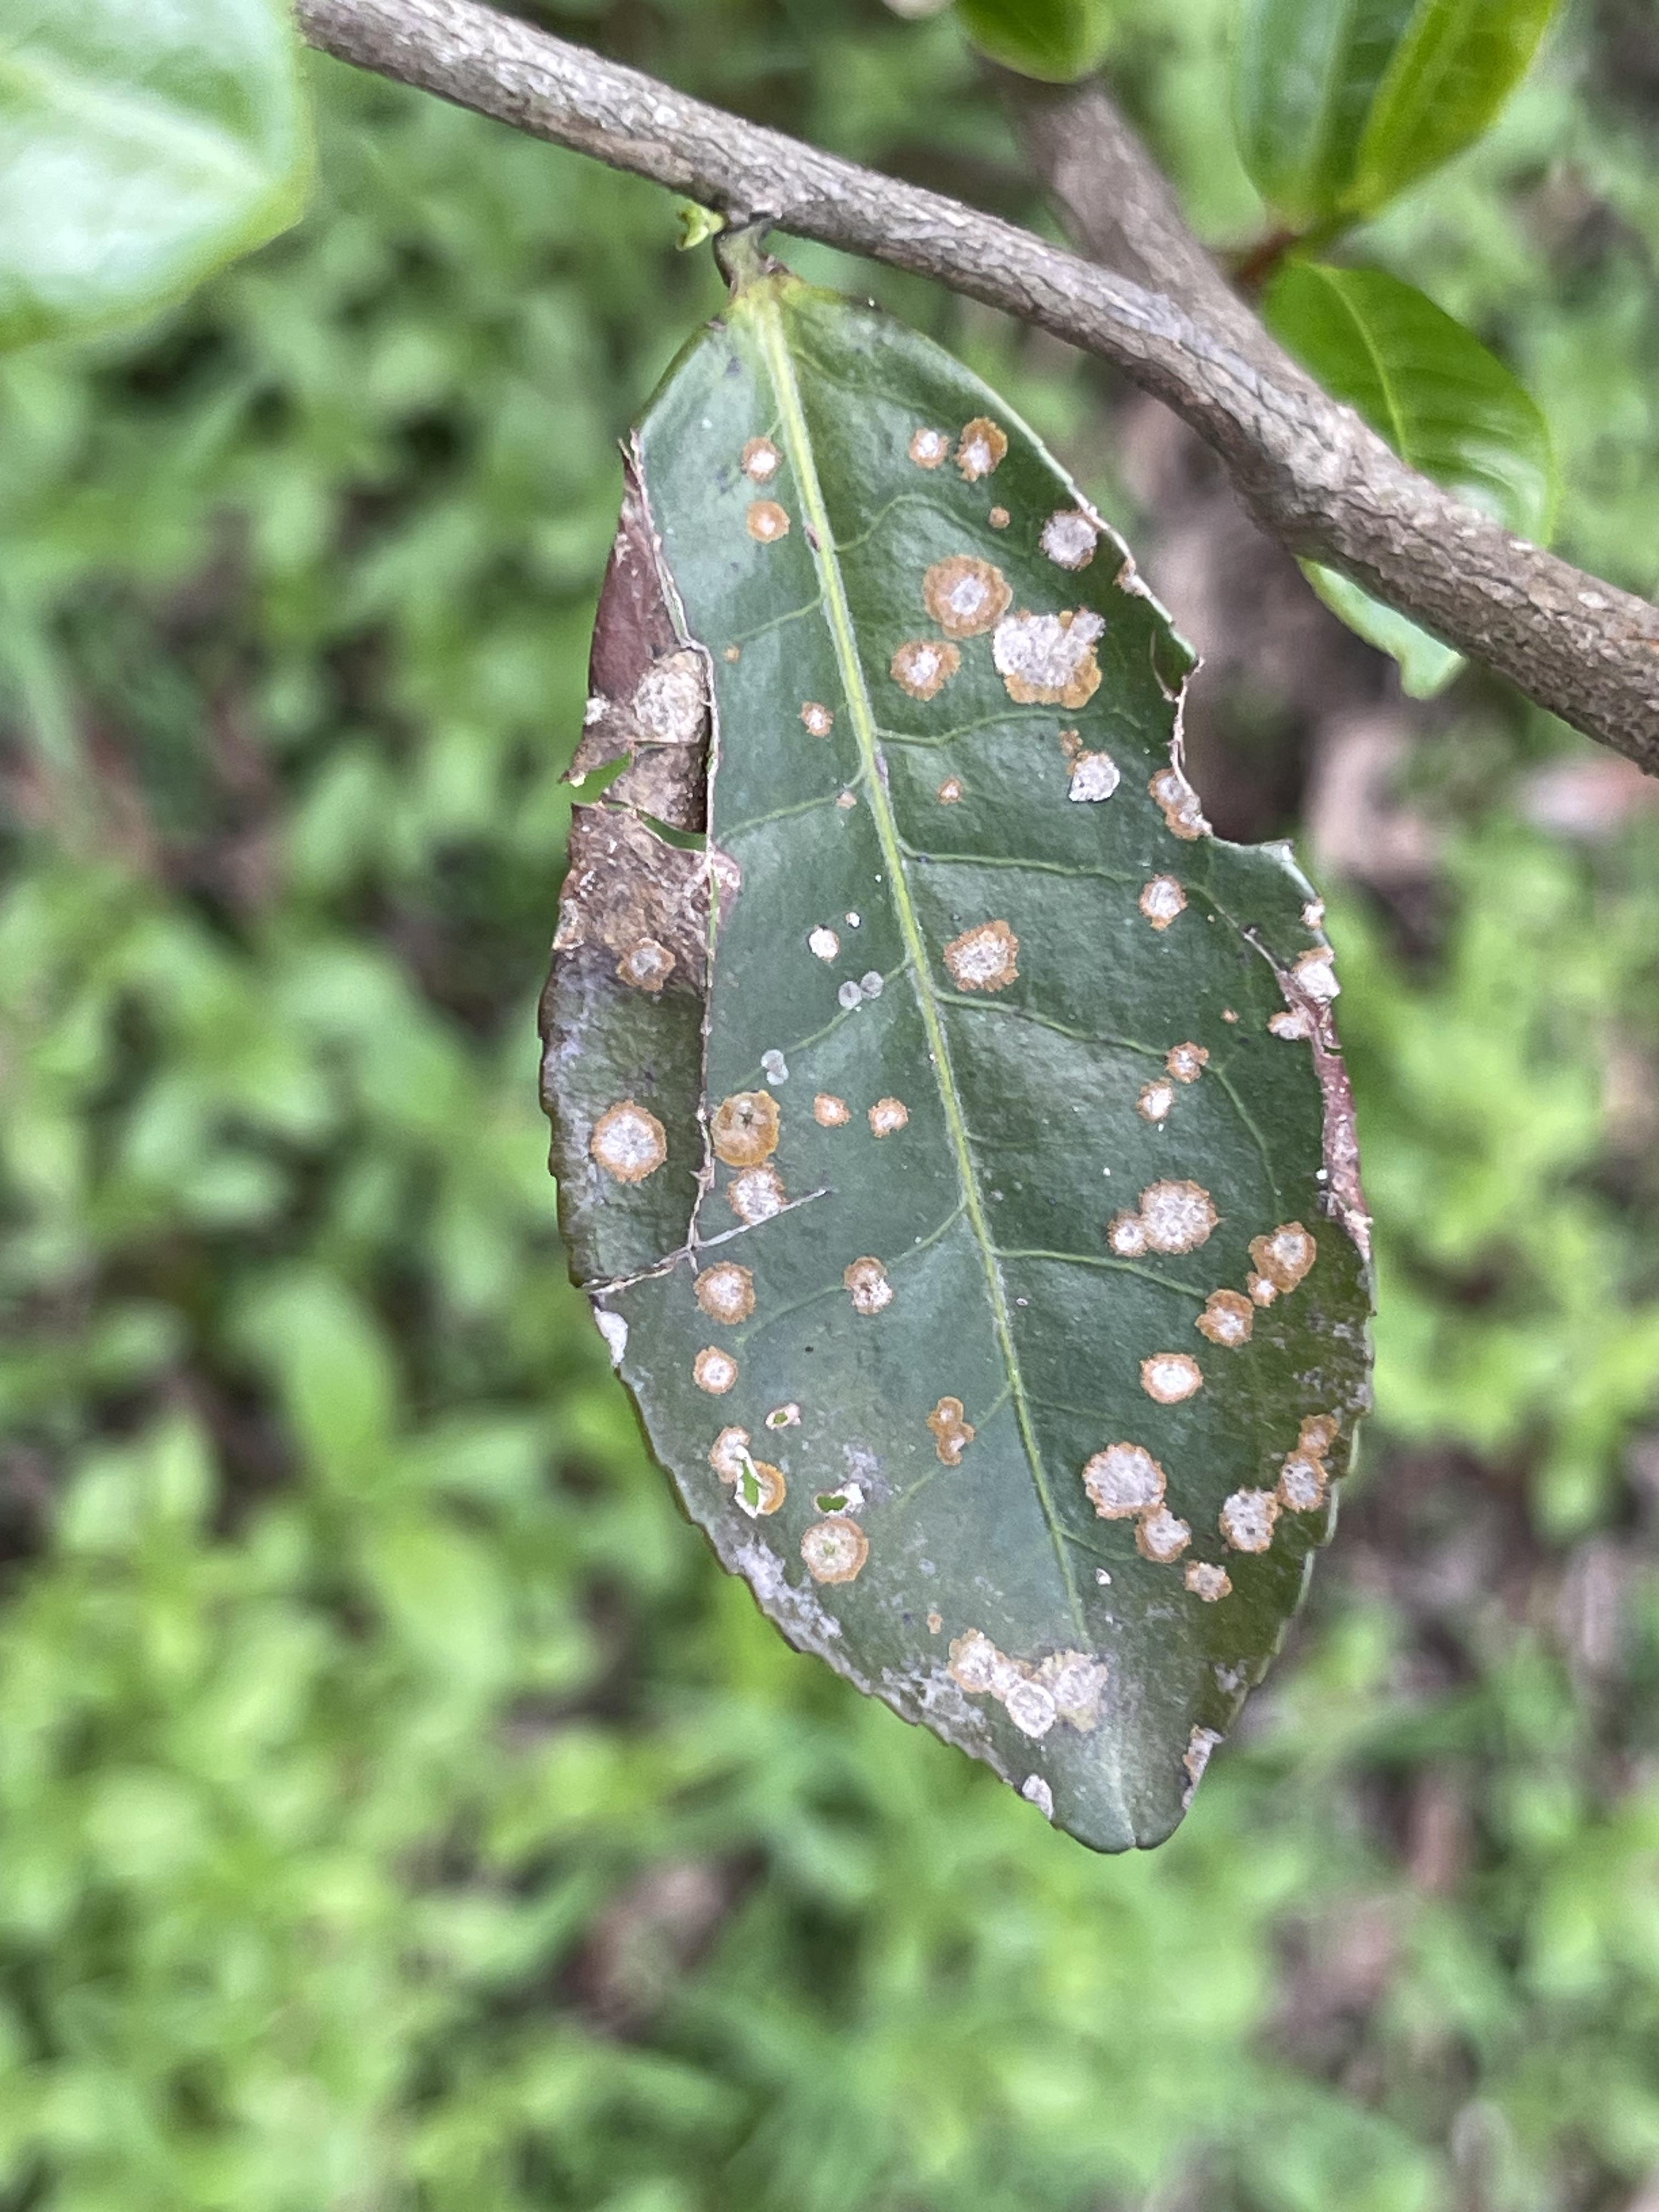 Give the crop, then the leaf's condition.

tea, blight
